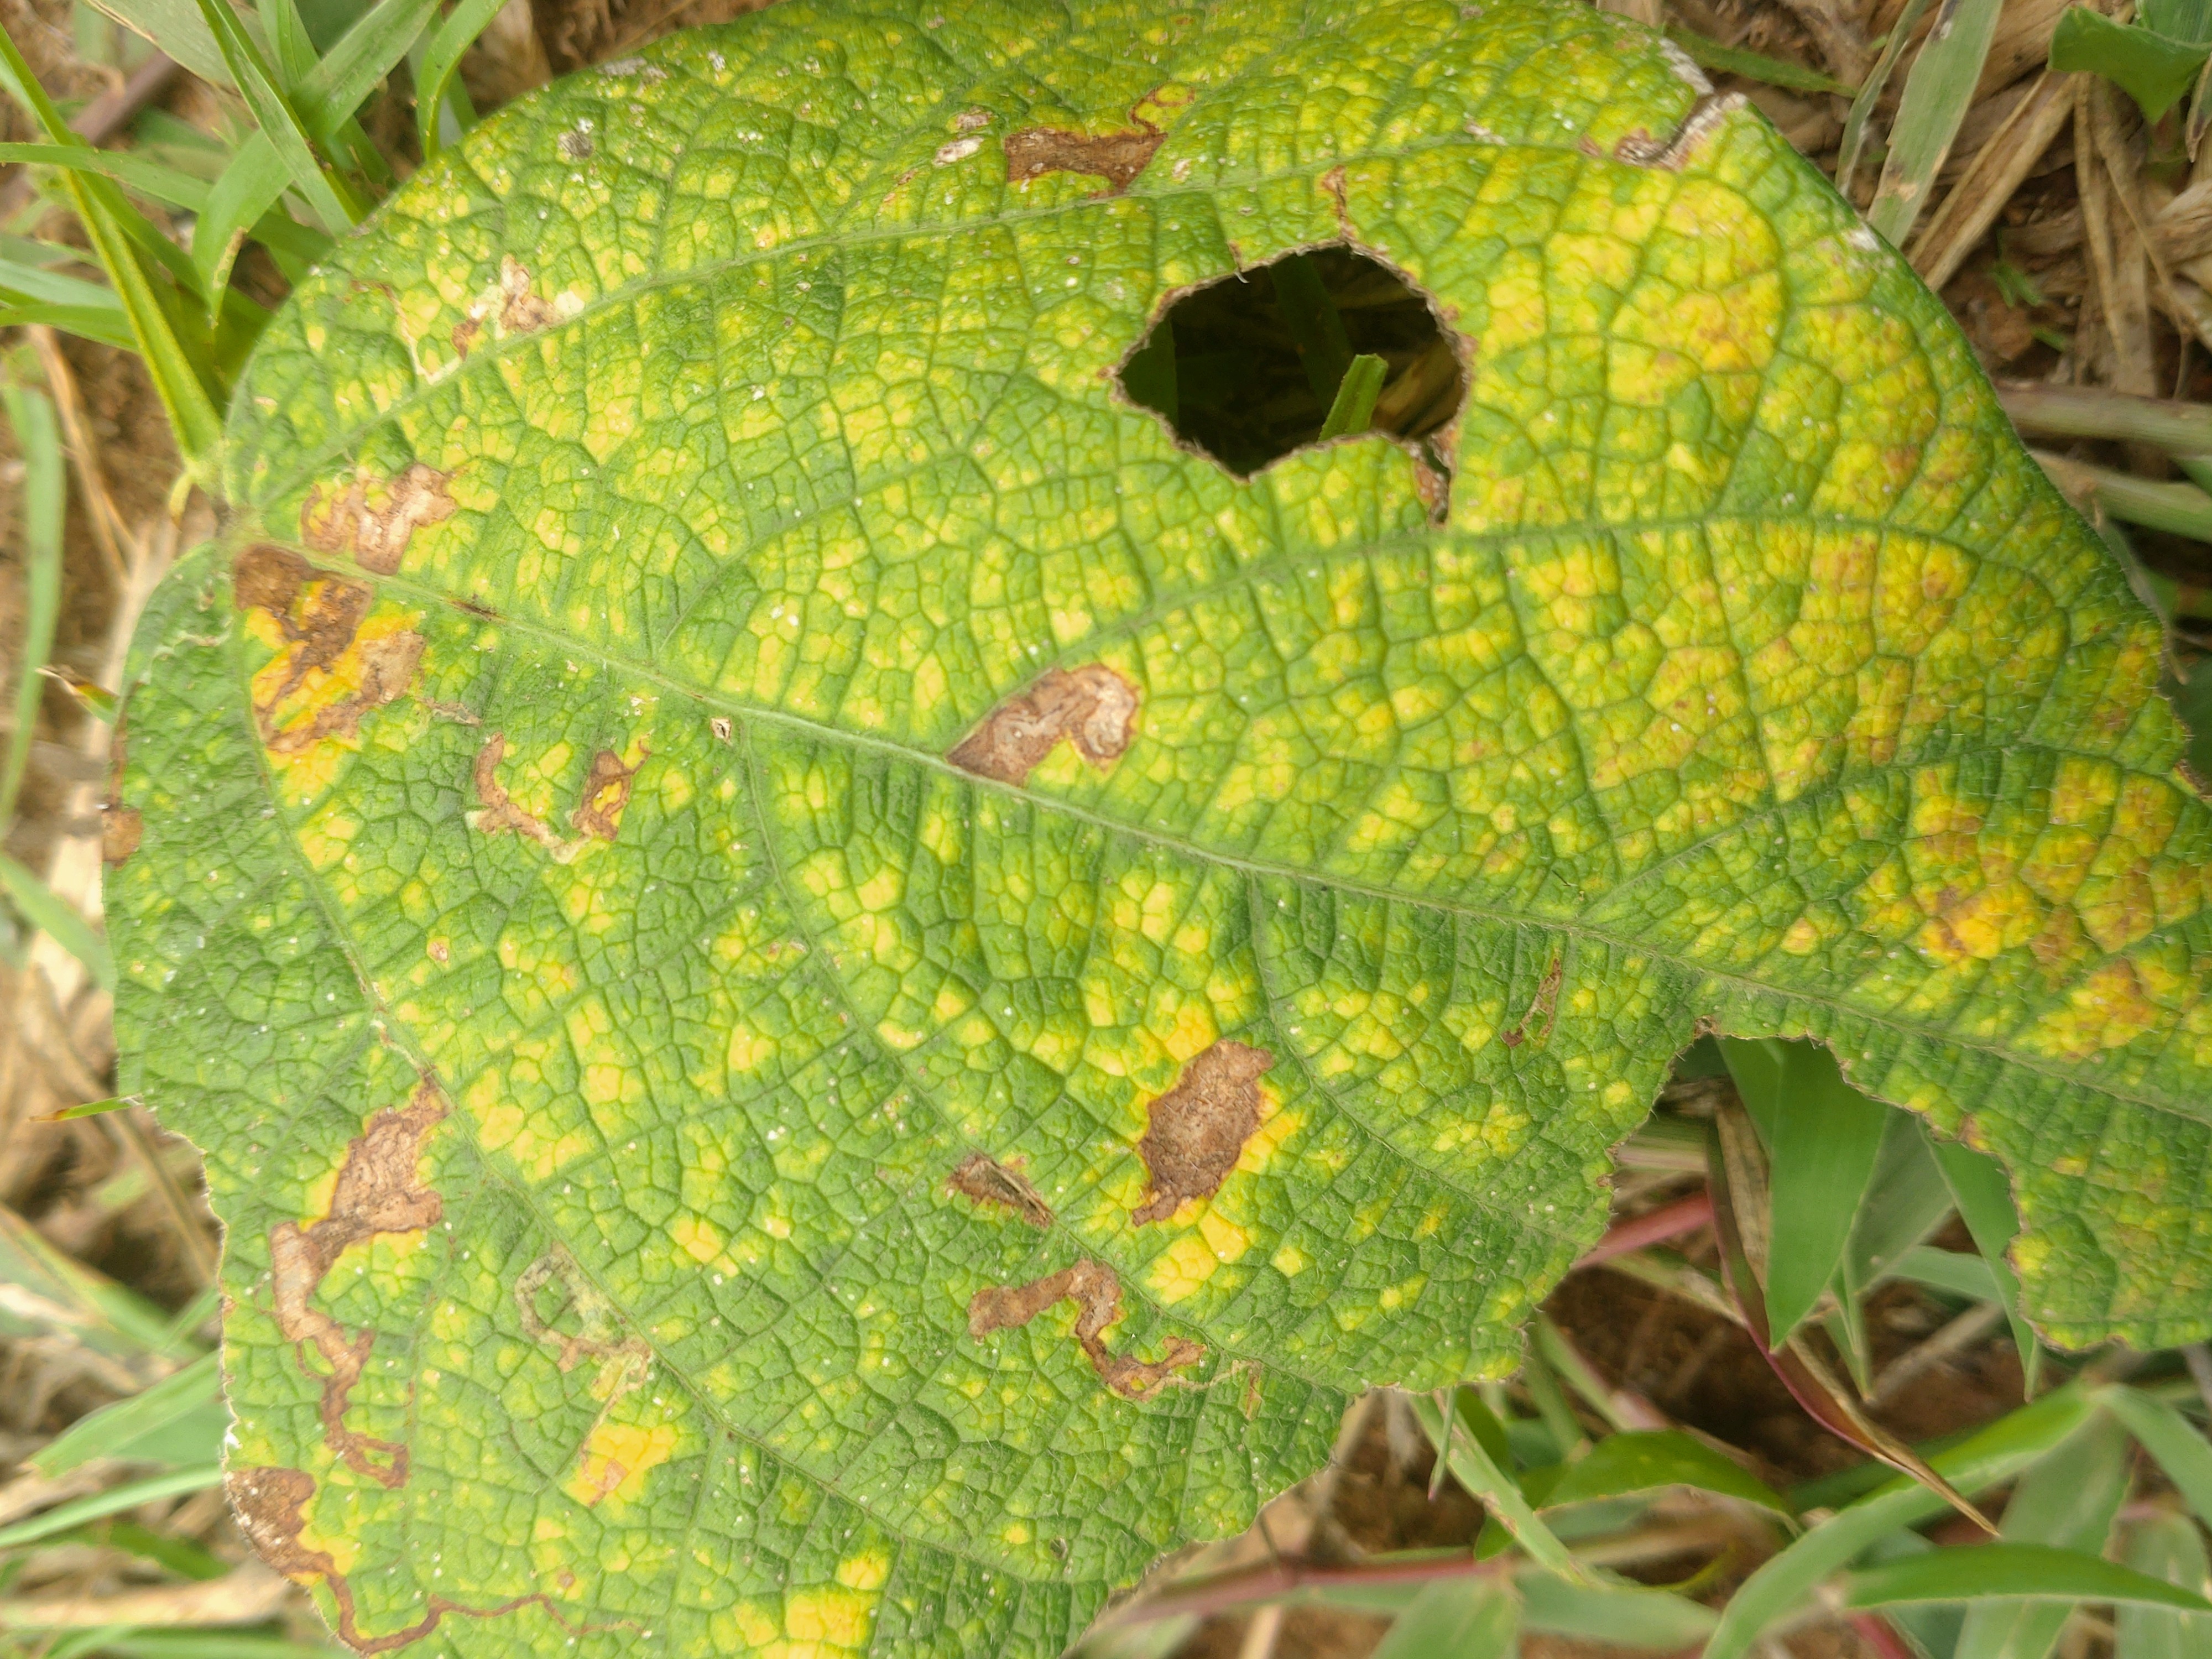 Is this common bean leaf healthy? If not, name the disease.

rust
